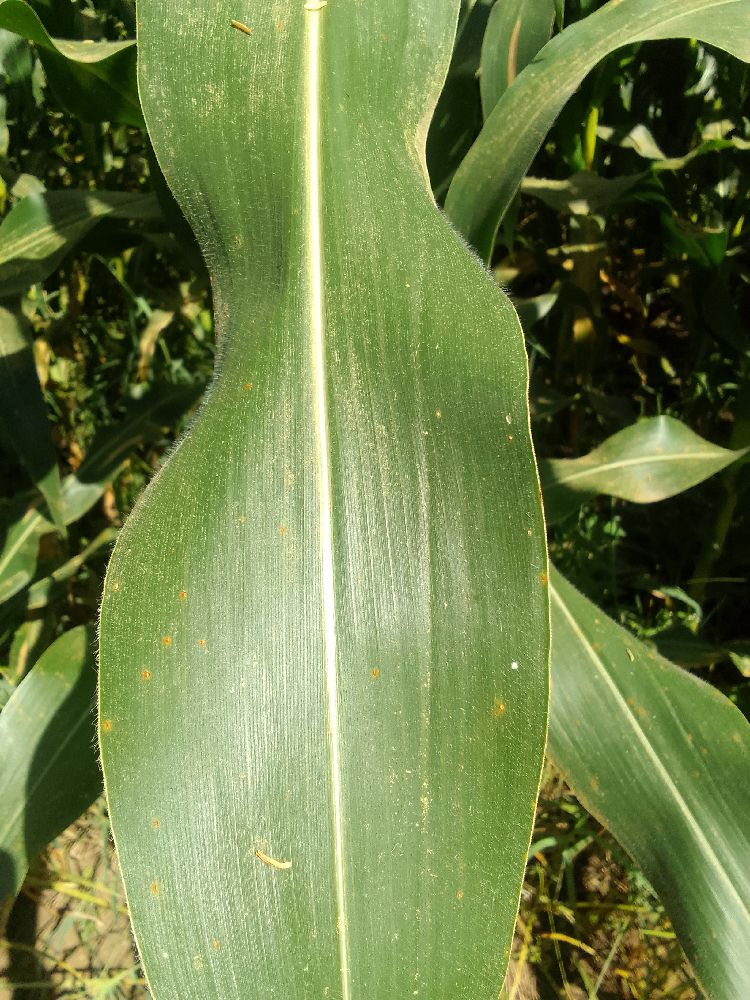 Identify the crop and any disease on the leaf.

maize, healthy
